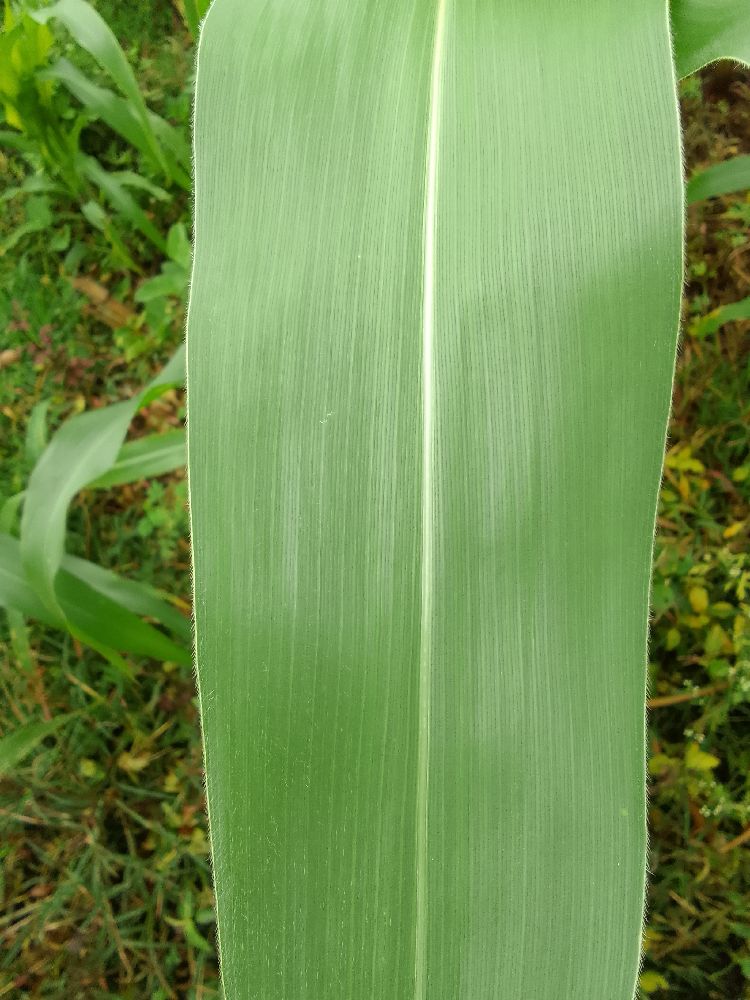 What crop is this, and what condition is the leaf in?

maize, healthy
